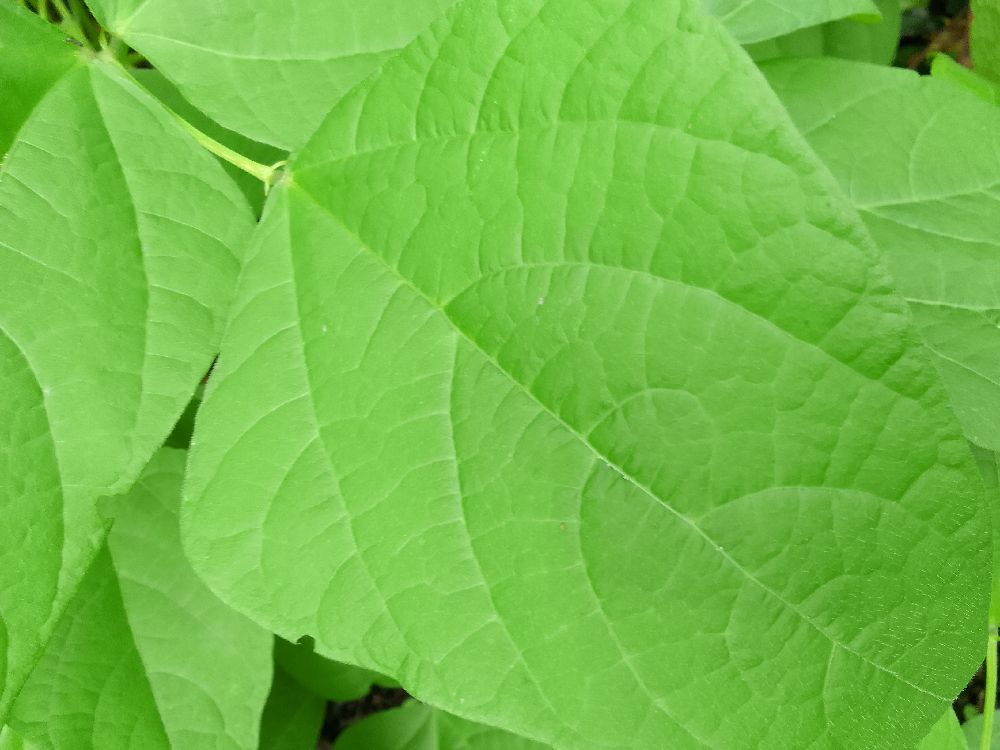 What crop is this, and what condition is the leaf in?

common bean, healthy
